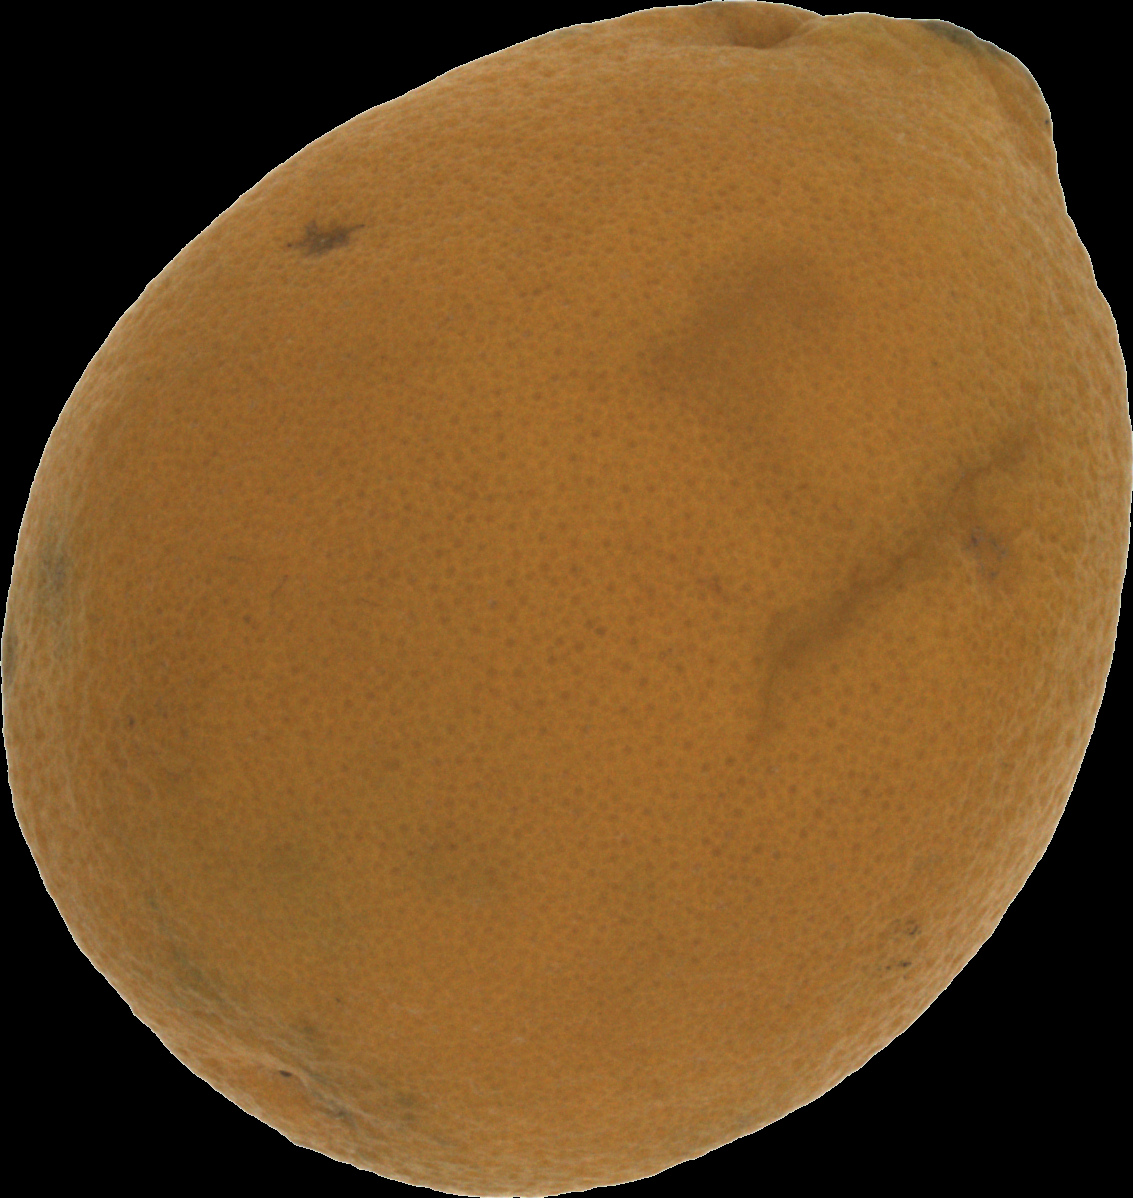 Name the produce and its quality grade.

orange, bad
